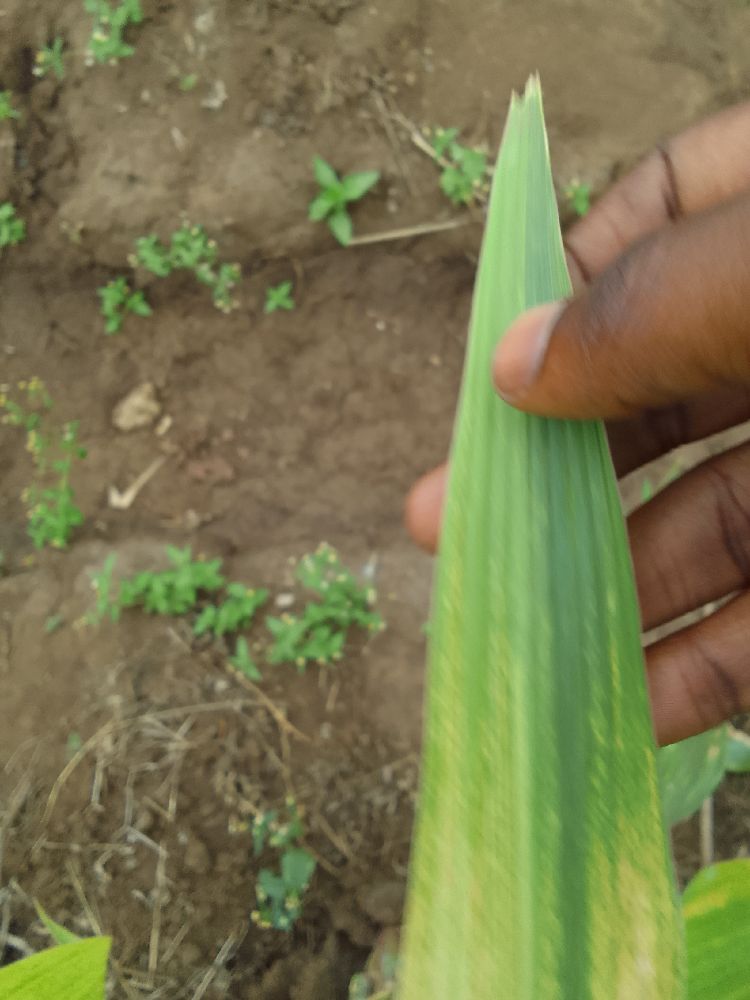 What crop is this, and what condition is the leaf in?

maize, maize lethal necrosis
